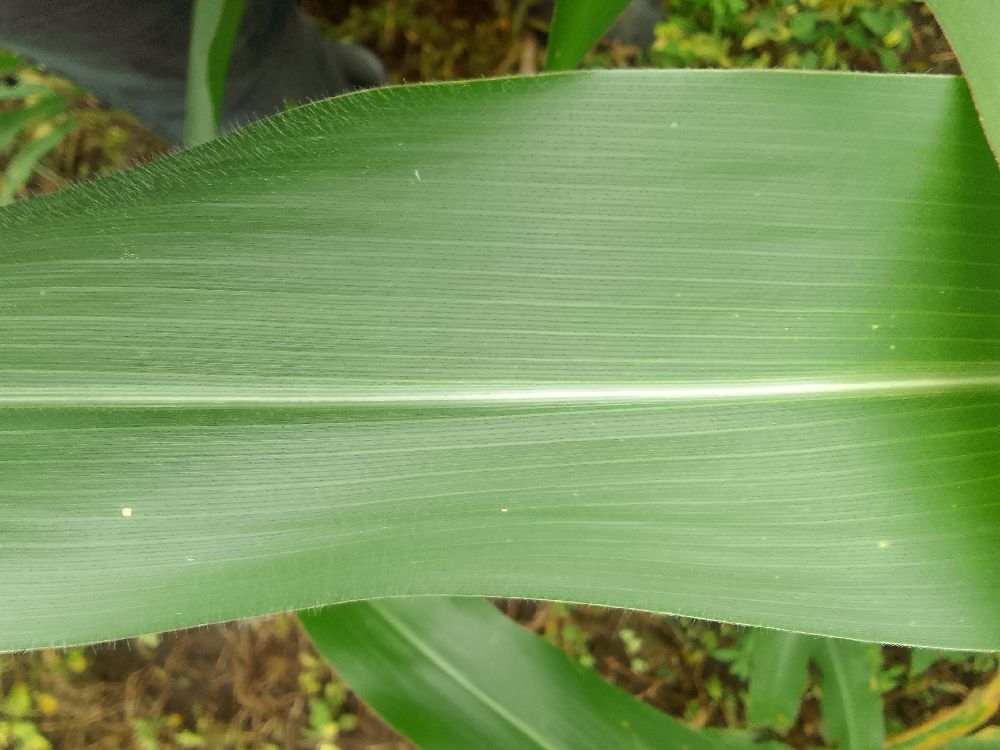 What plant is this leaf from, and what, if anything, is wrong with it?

maize, healthy
